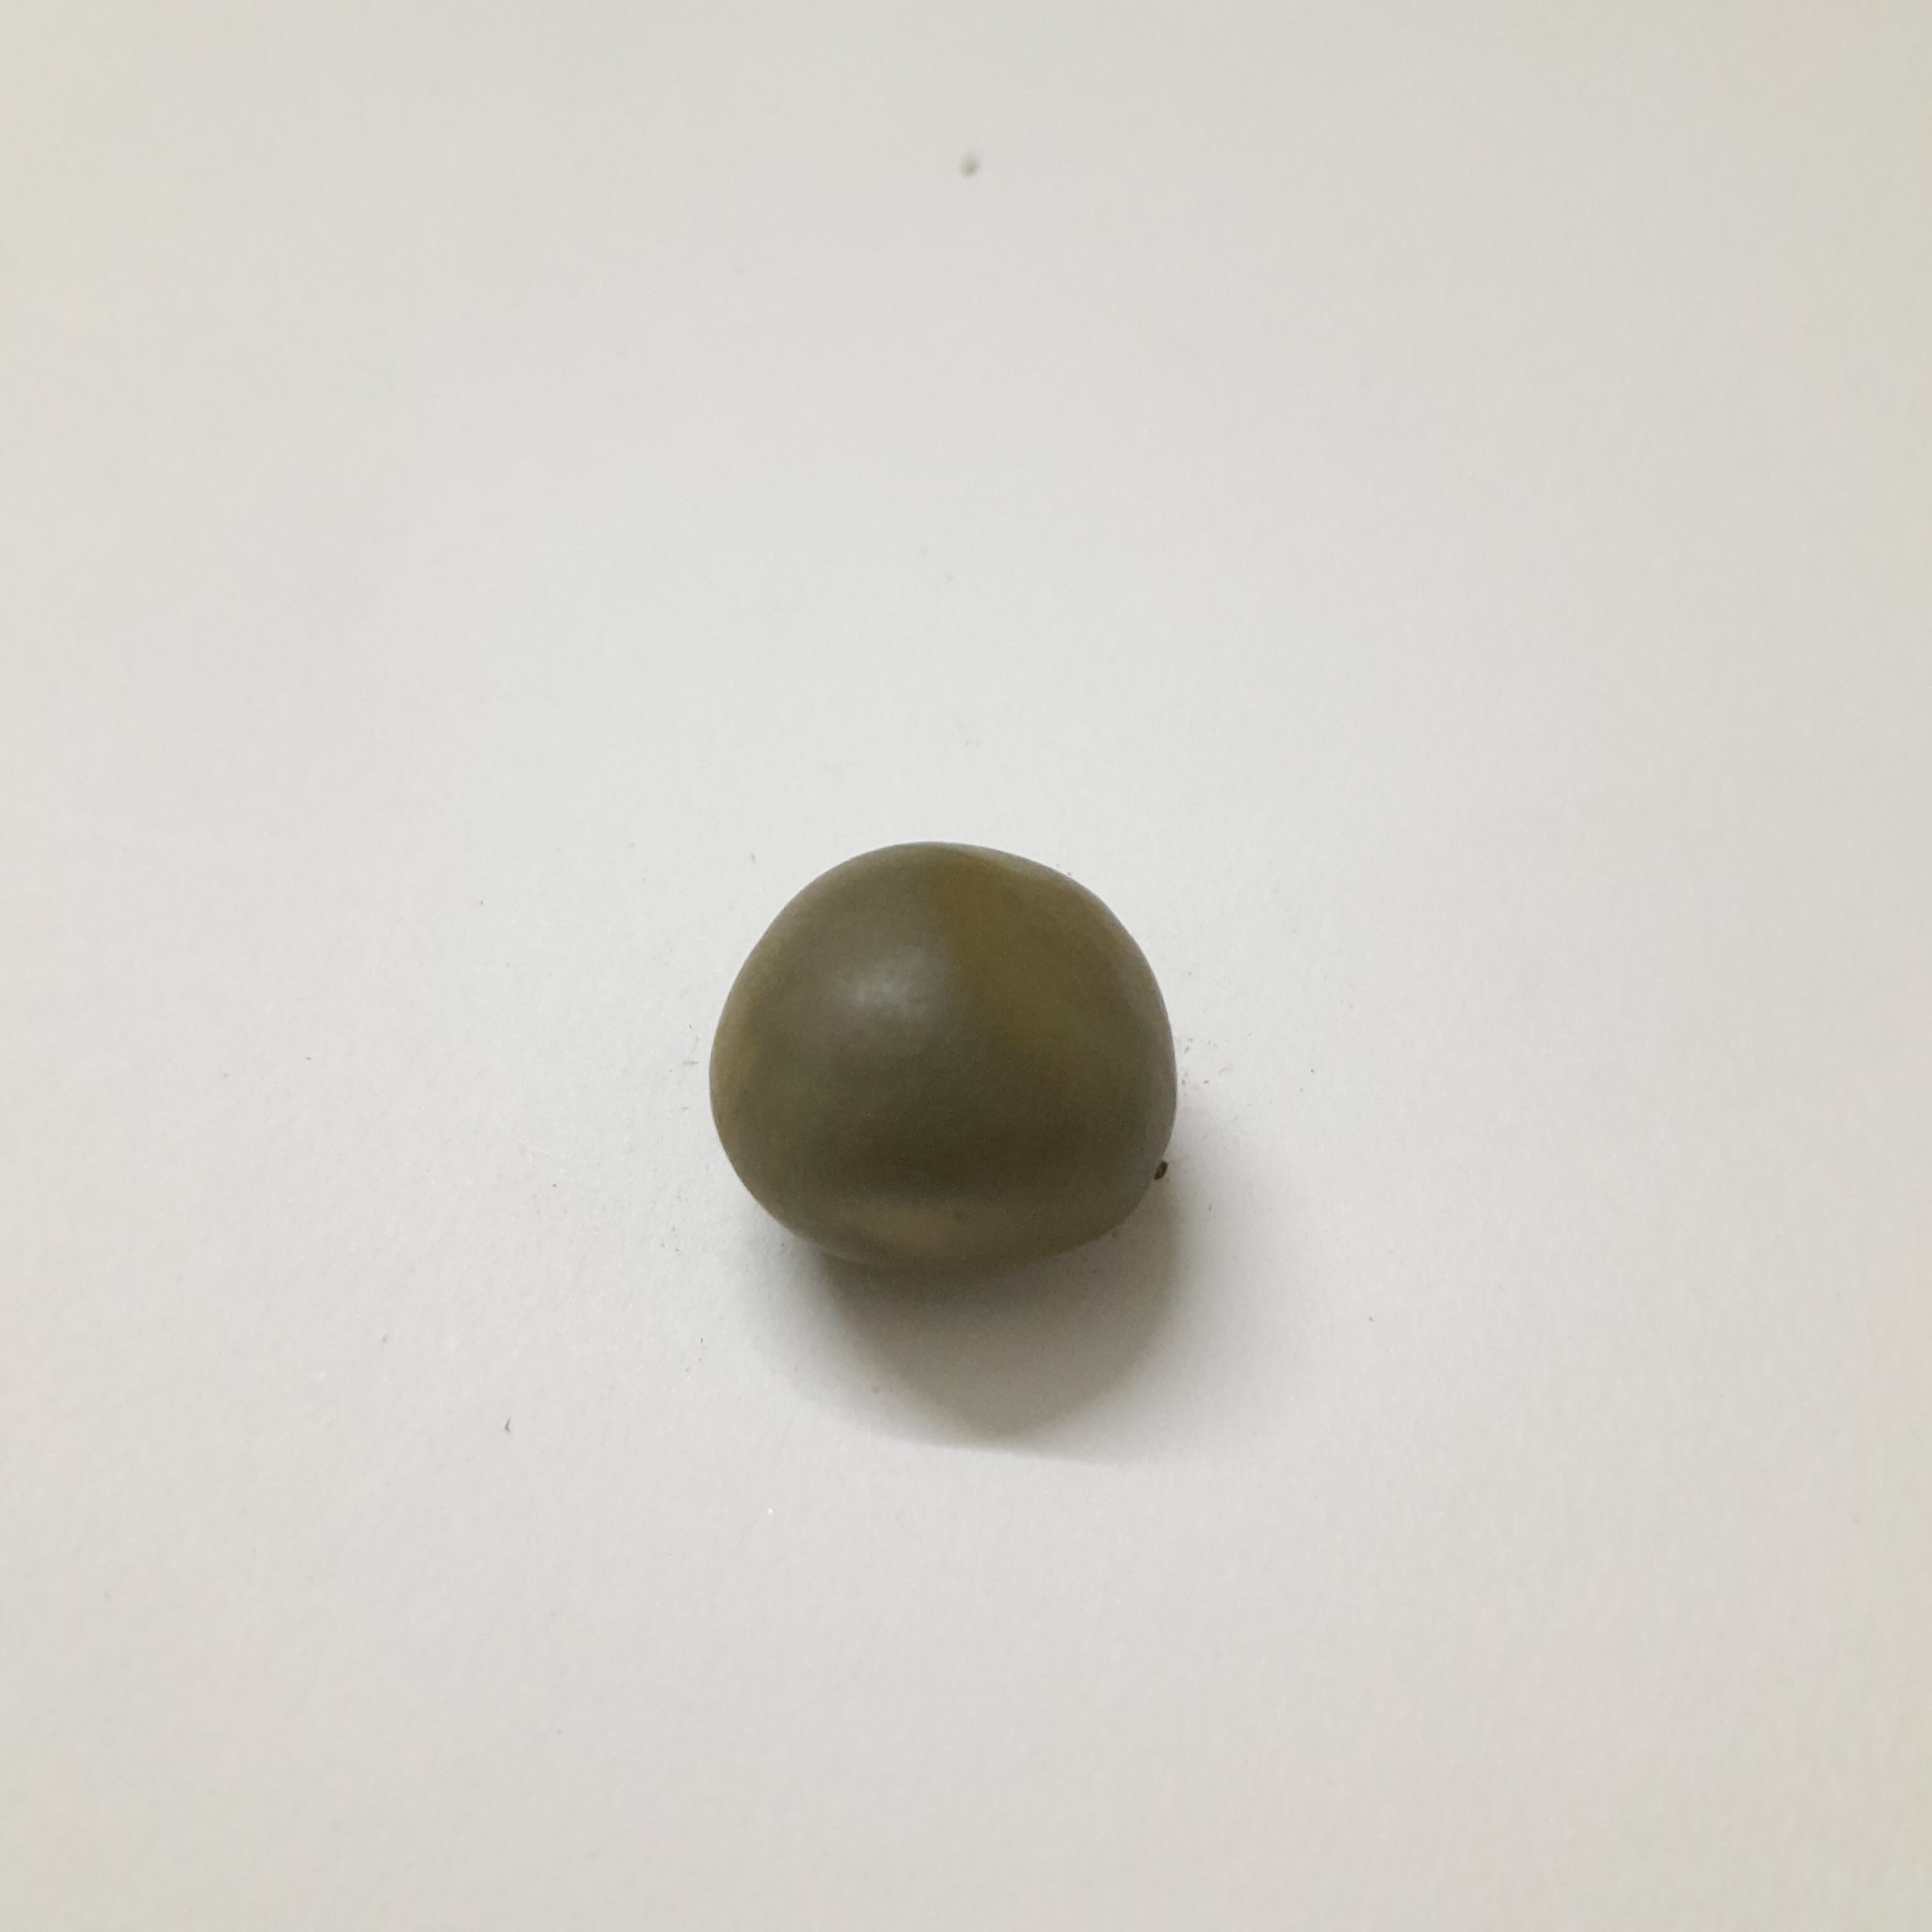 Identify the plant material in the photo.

sagargota
